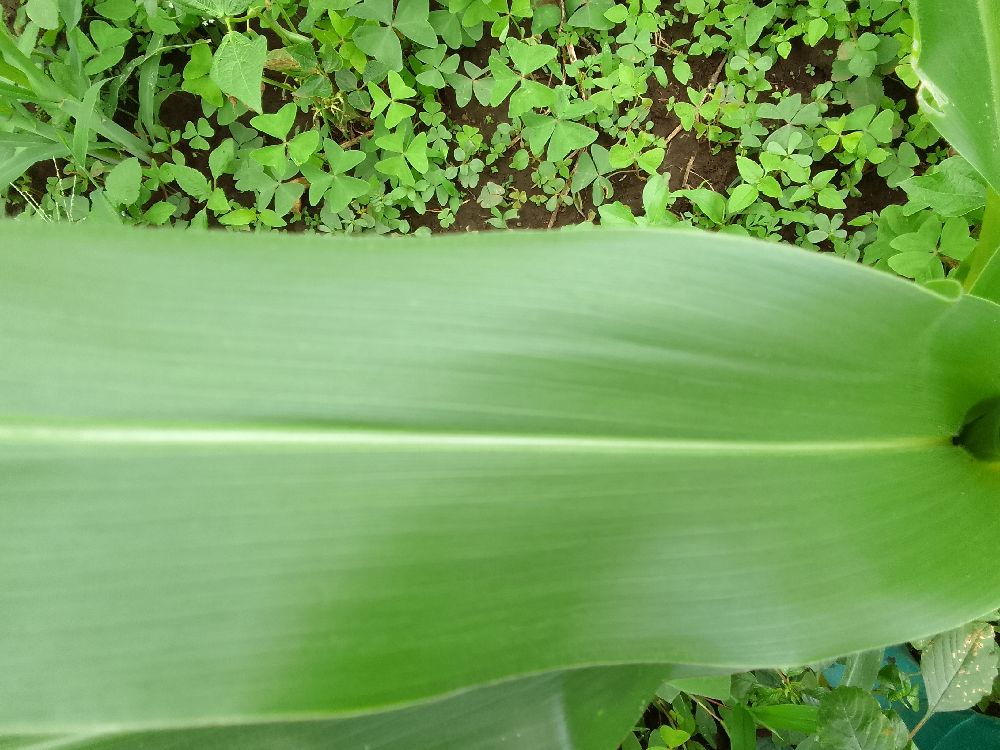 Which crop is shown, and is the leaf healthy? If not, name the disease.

maize, healthy
